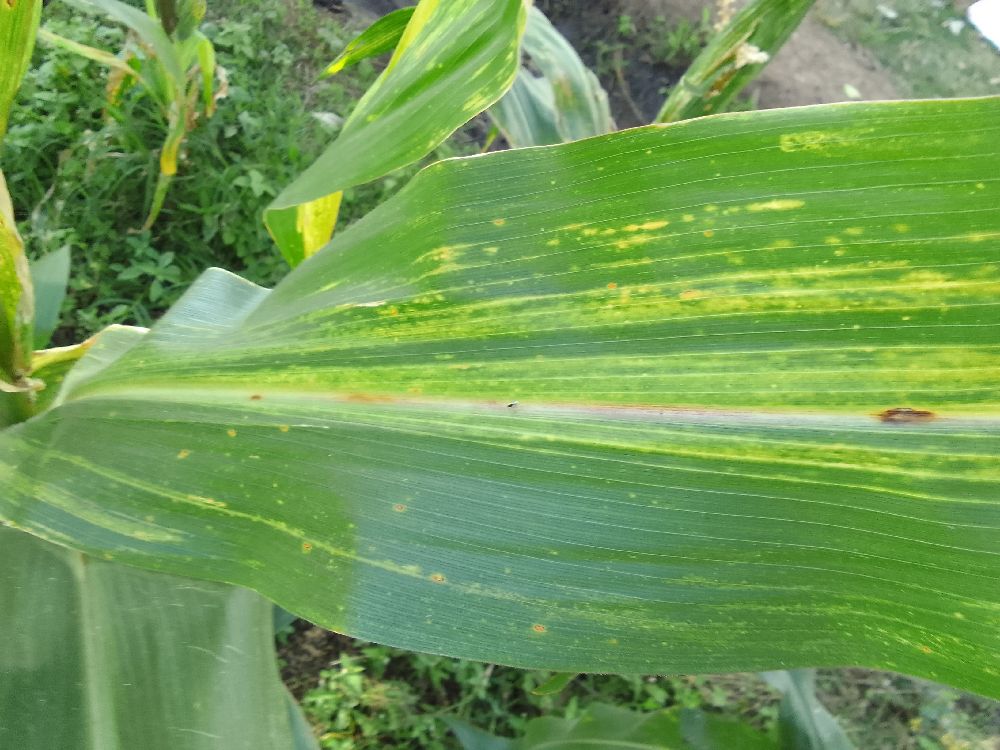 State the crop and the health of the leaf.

maize, maize lethal necrosis
